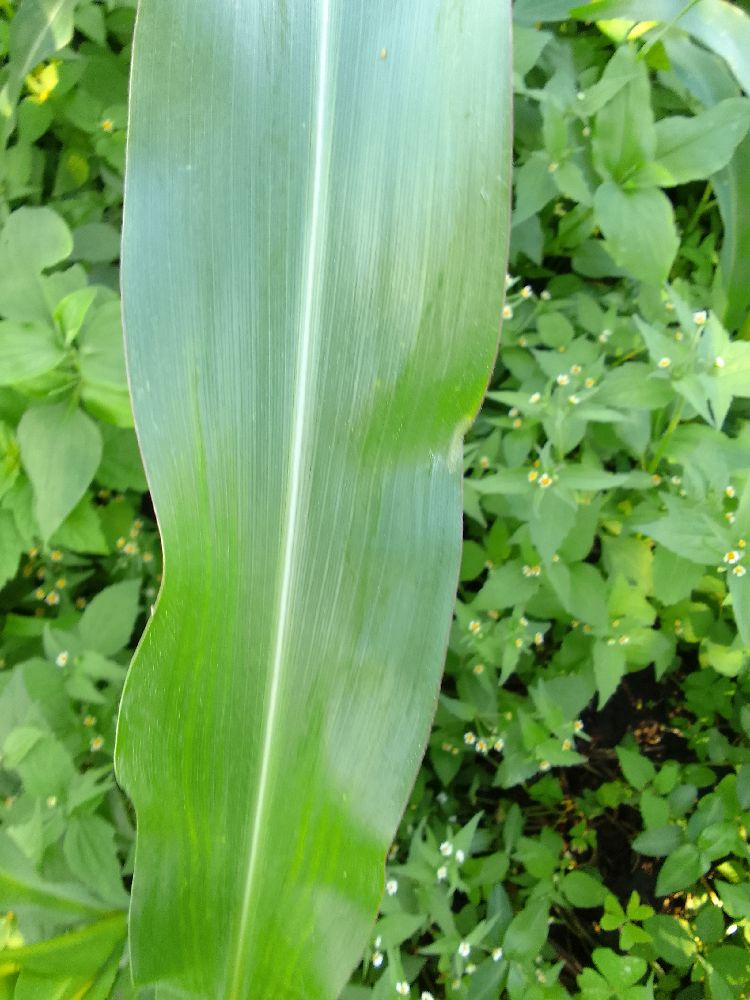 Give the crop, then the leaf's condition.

maize, healthy
